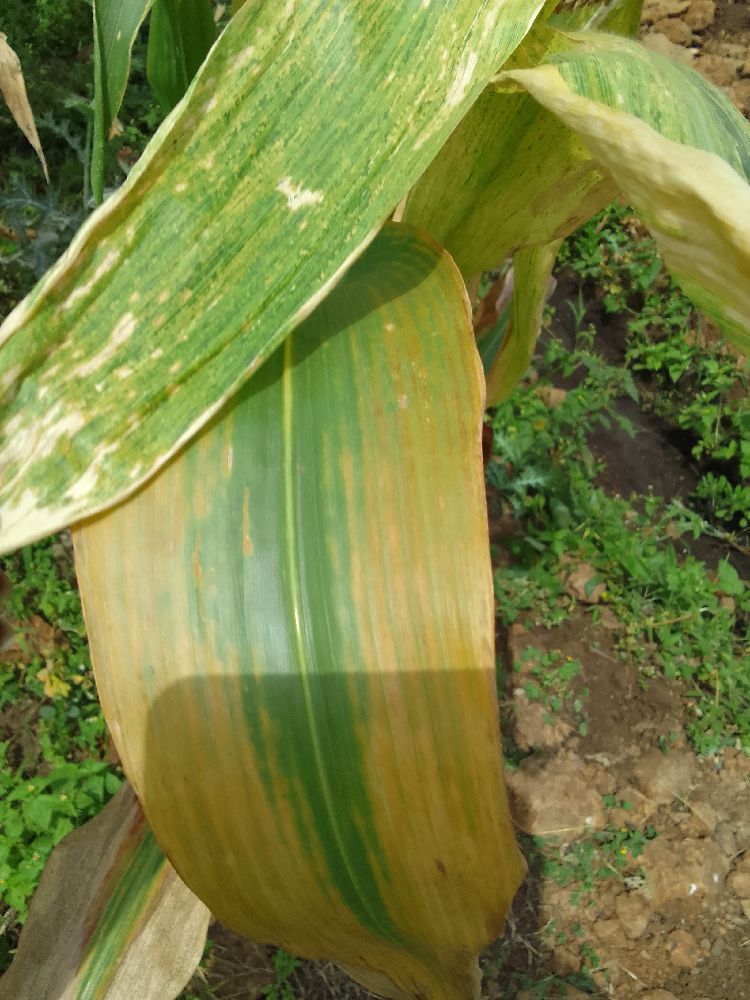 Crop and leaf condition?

maize, maize lethal necrosis
